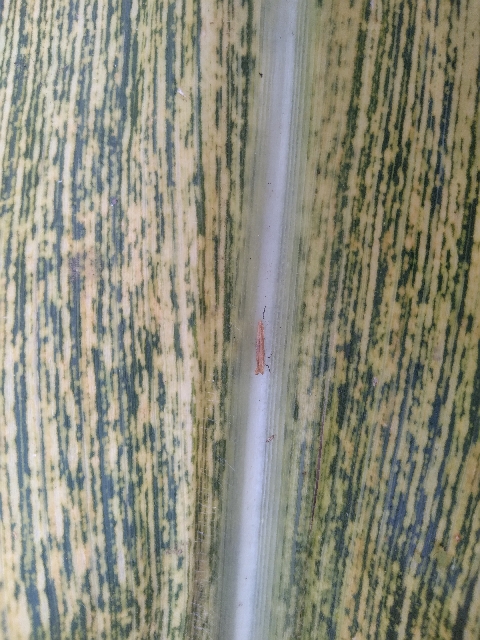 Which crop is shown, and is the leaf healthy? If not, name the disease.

maize, maize streak virus
